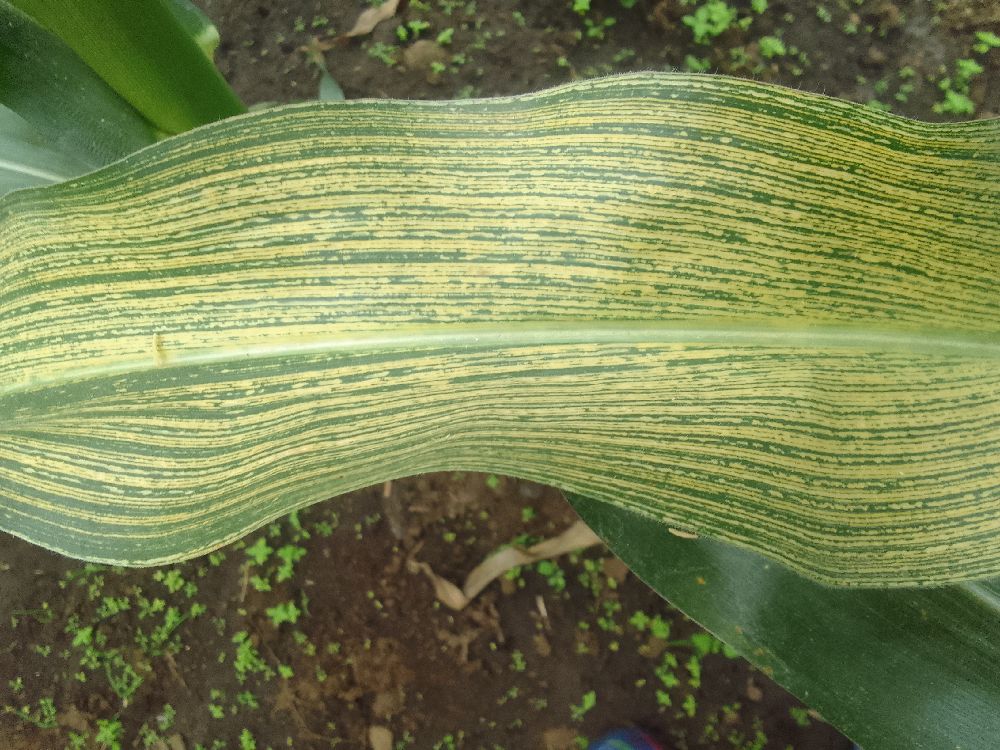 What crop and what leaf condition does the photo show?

maize, maize streak virus
